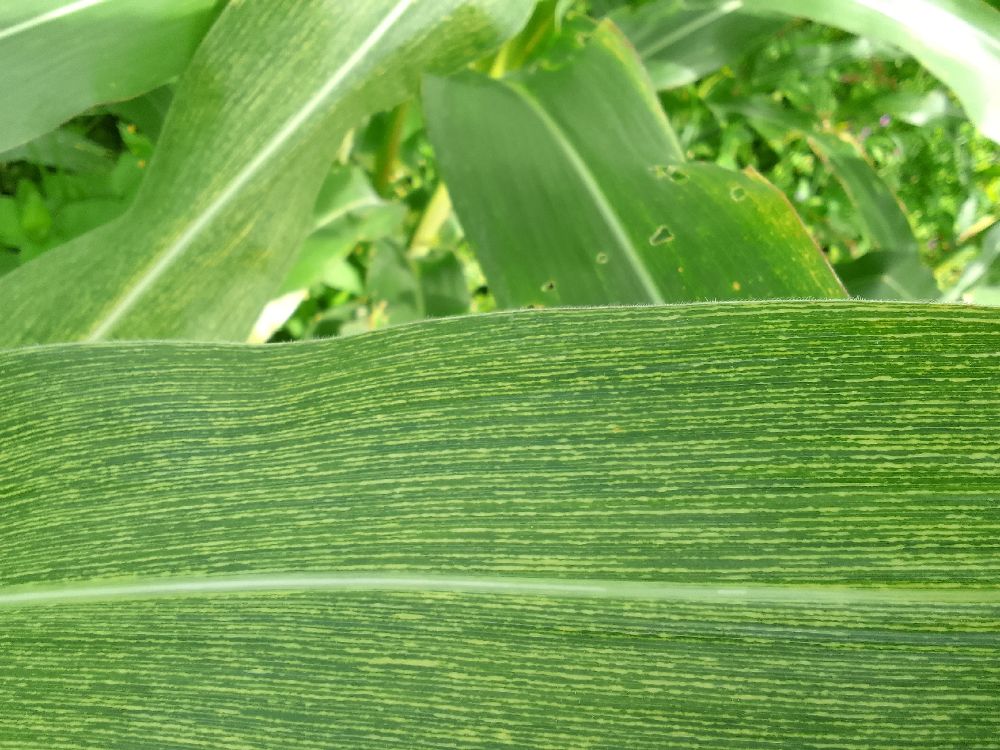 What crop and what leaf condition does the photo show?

maize, maize streak virus
